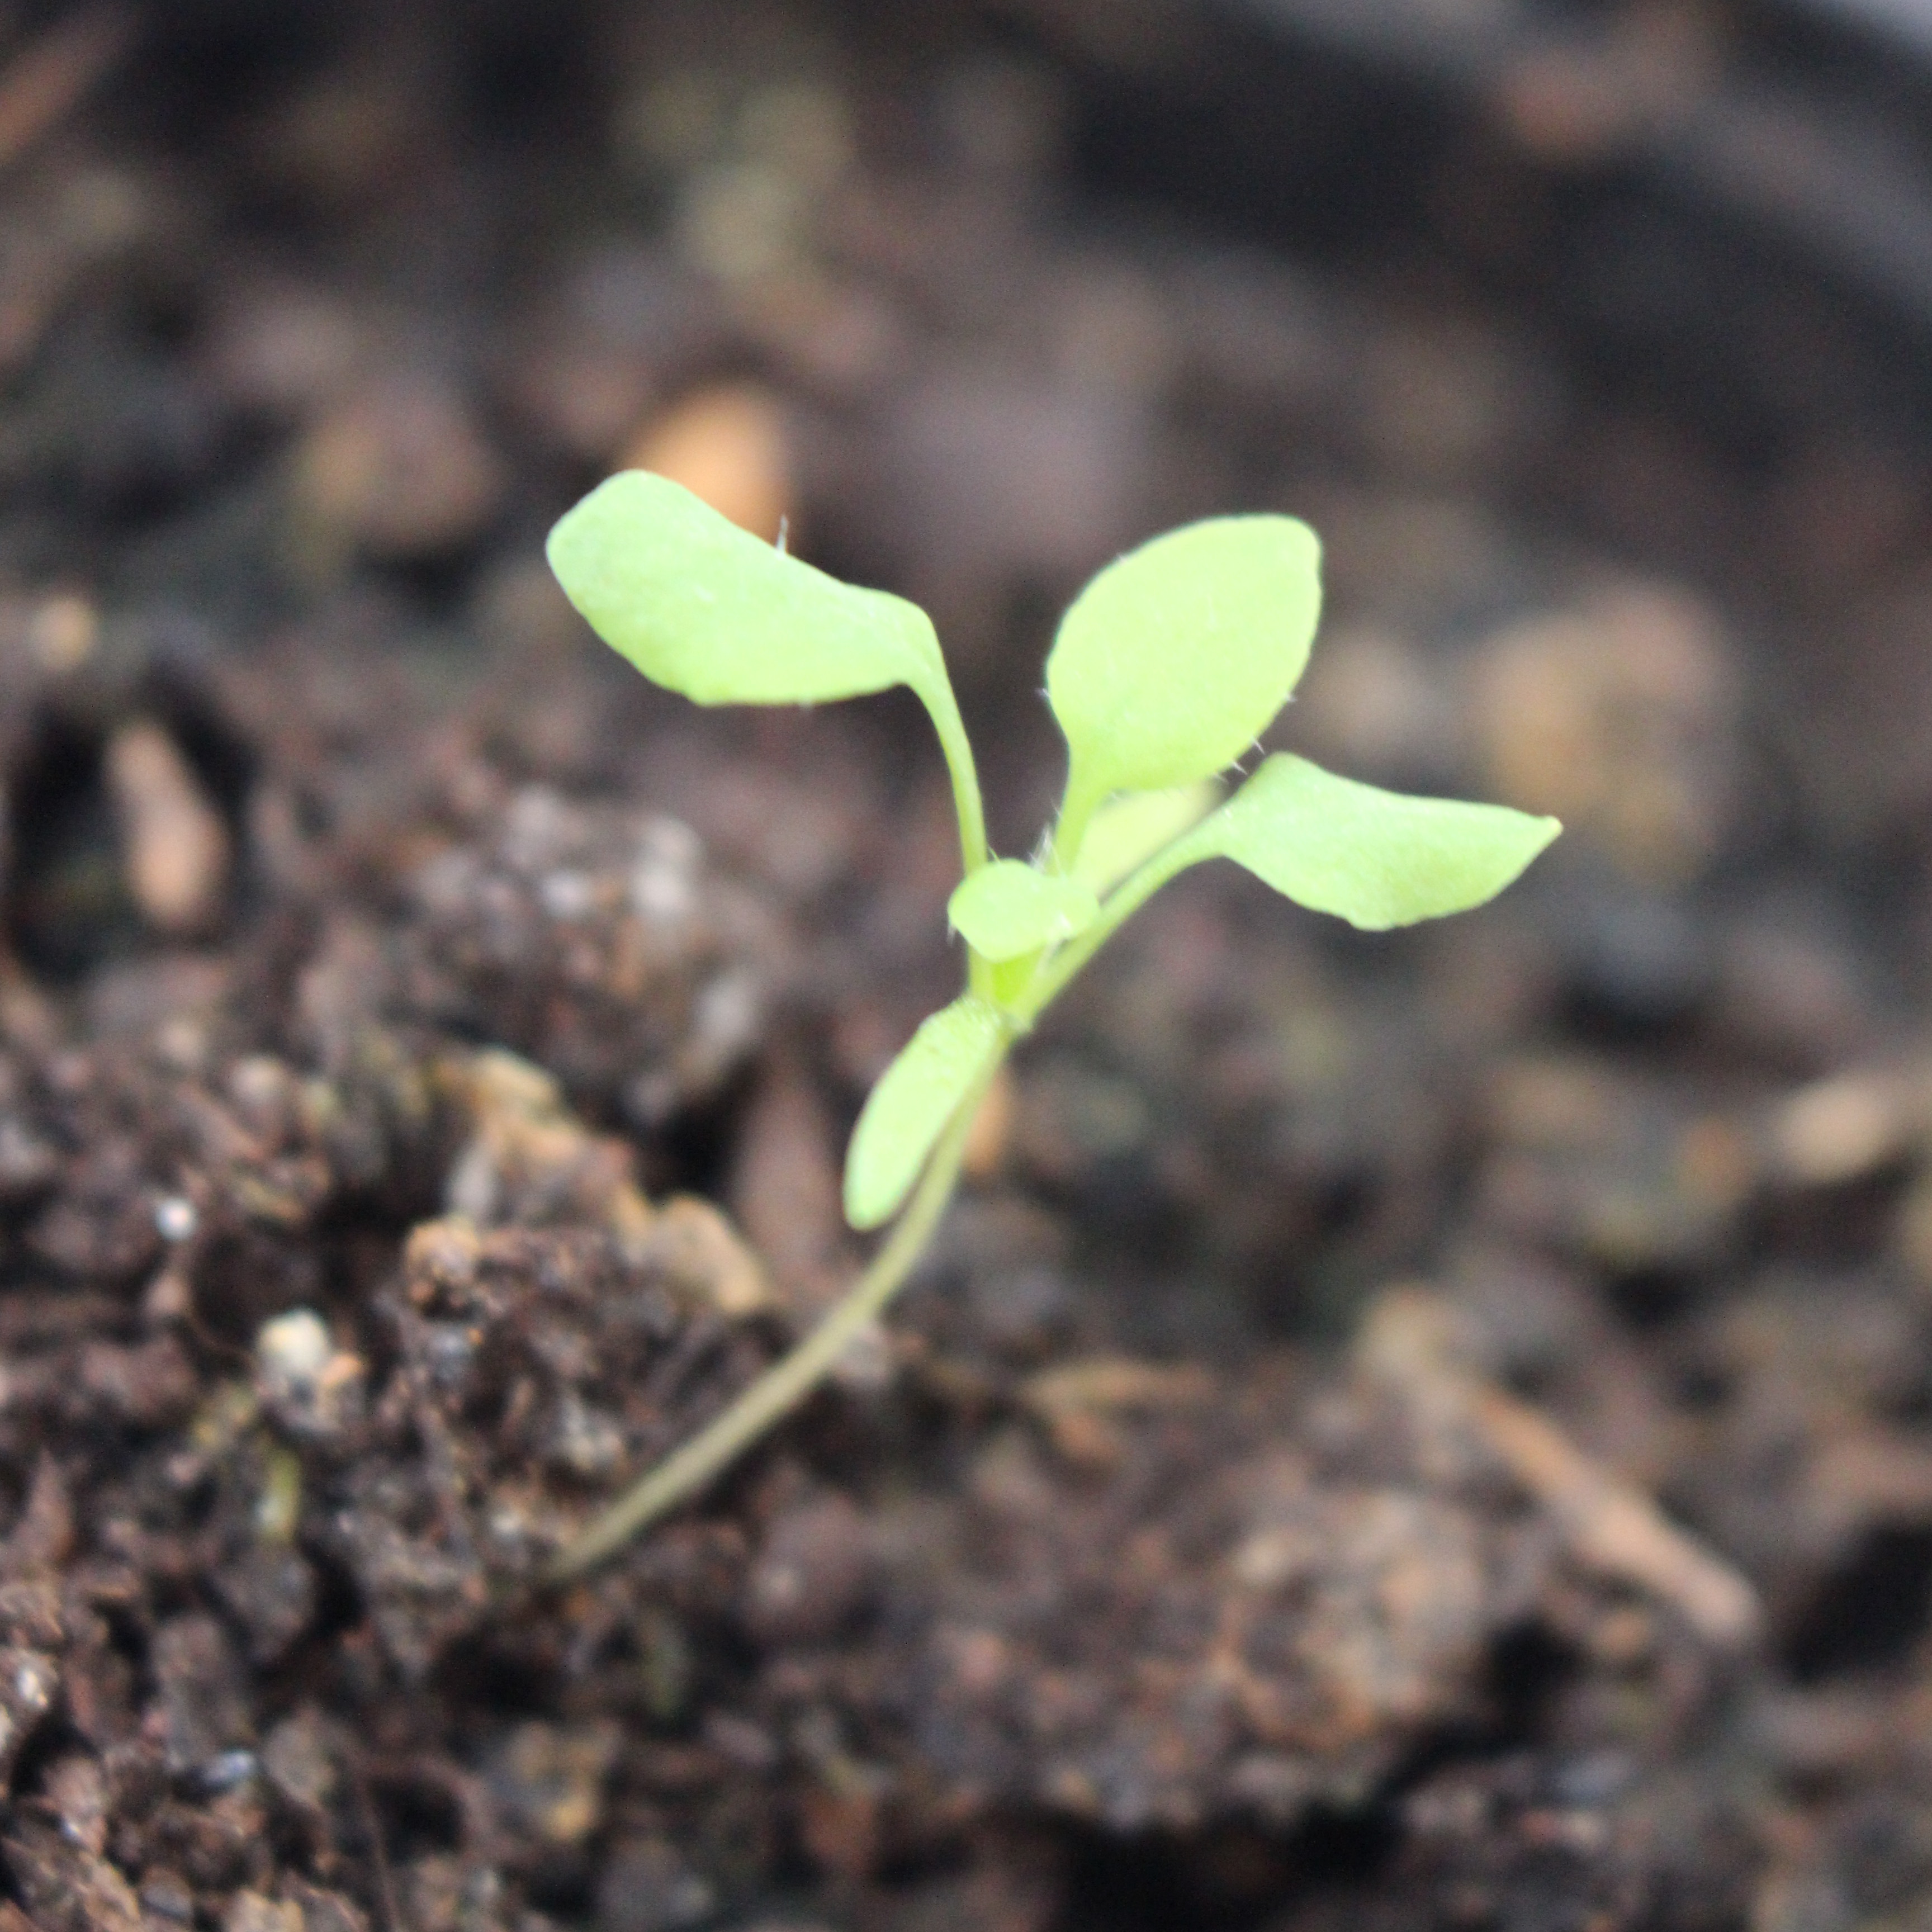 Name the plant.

Papaver rhoeas
